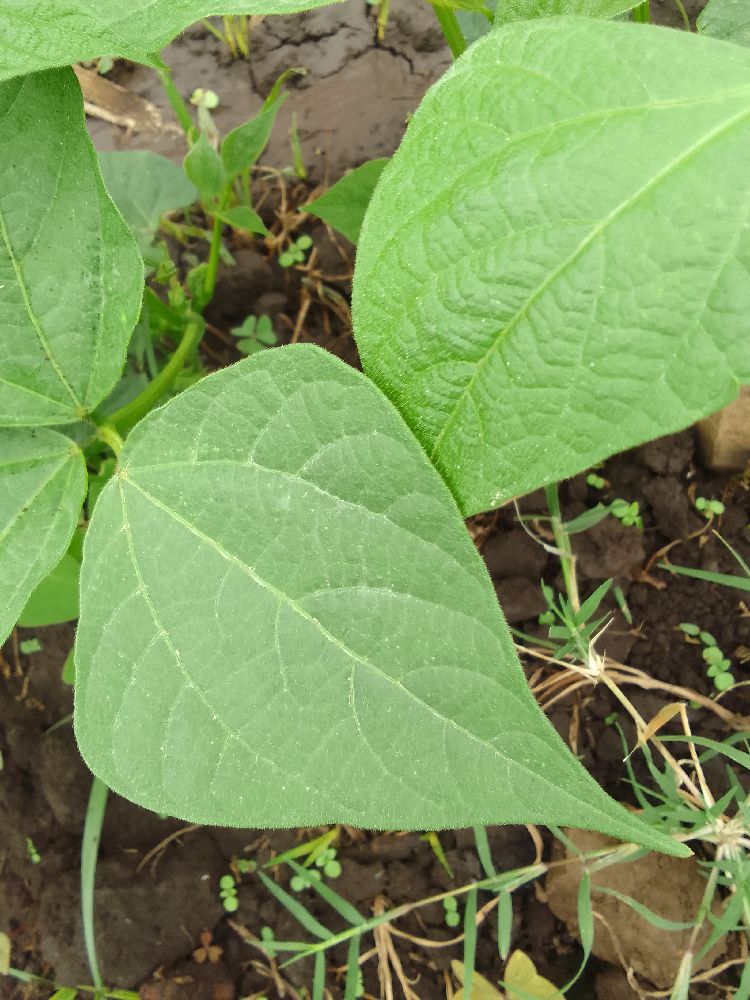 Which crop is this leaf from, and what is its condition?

common bean, healthy
